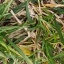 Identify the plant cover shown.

grass
